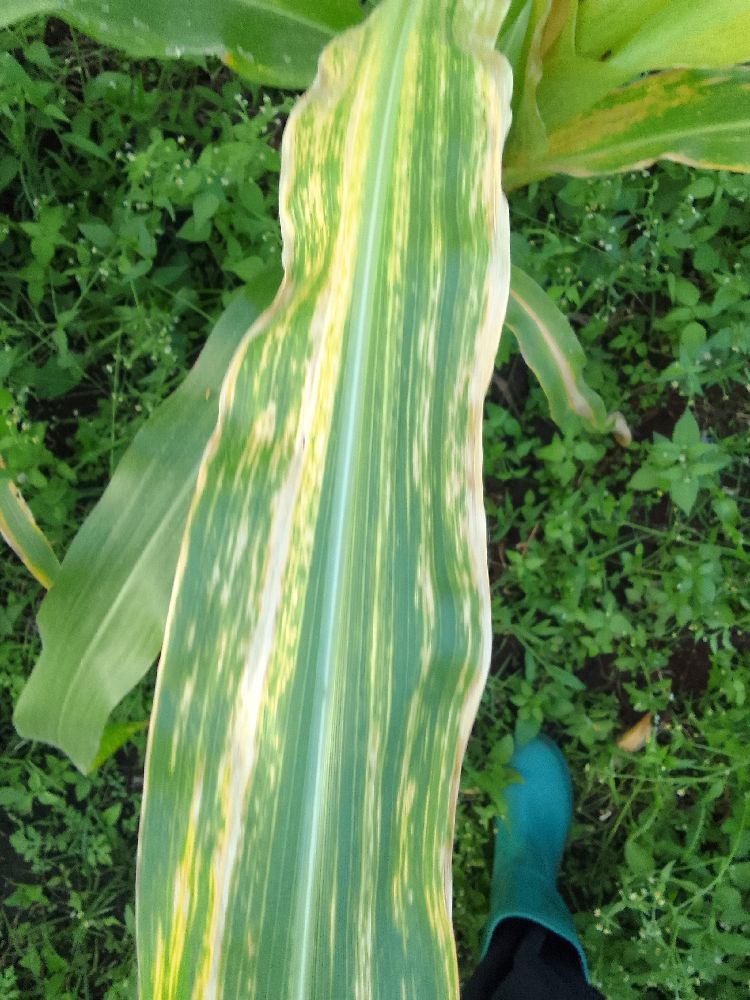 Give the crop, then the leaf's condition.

maize, maize lethal necrosis
